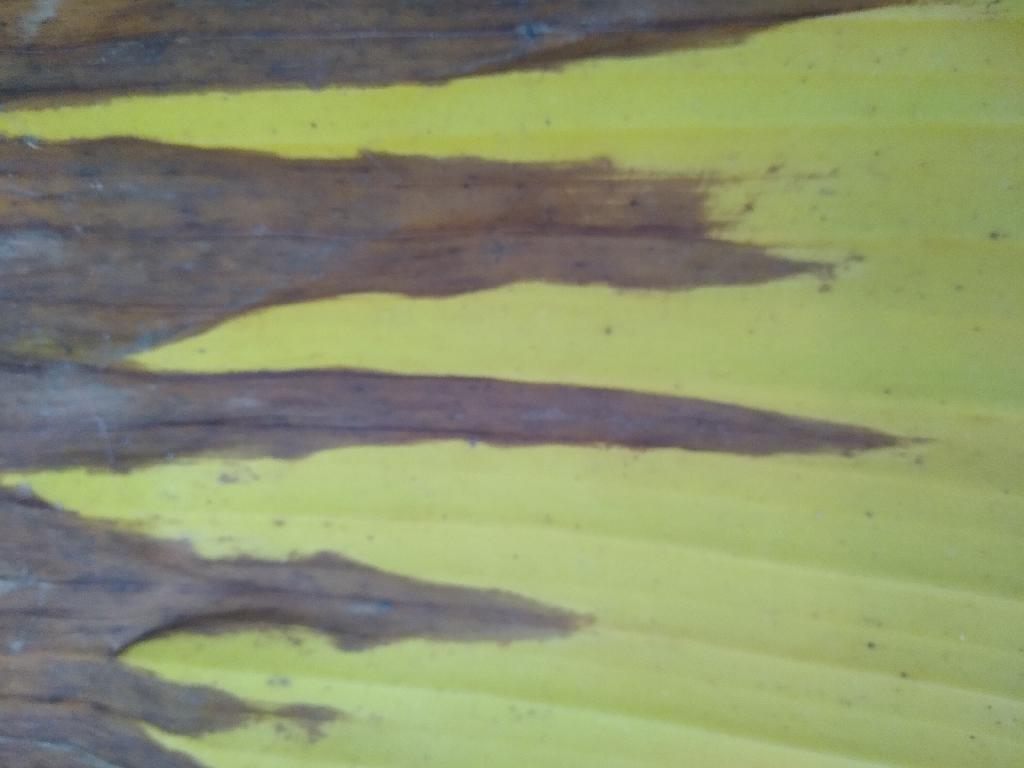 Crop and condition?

banana, fusarium wilt race 1
